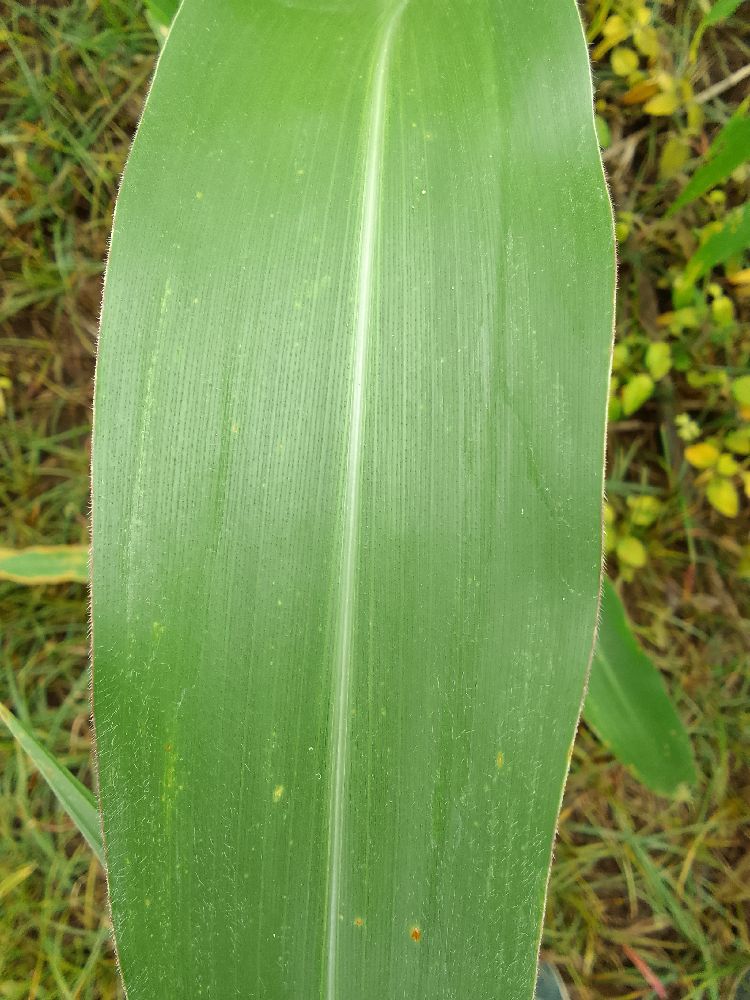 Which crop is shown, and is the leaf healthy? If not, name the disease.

maize, healthy
